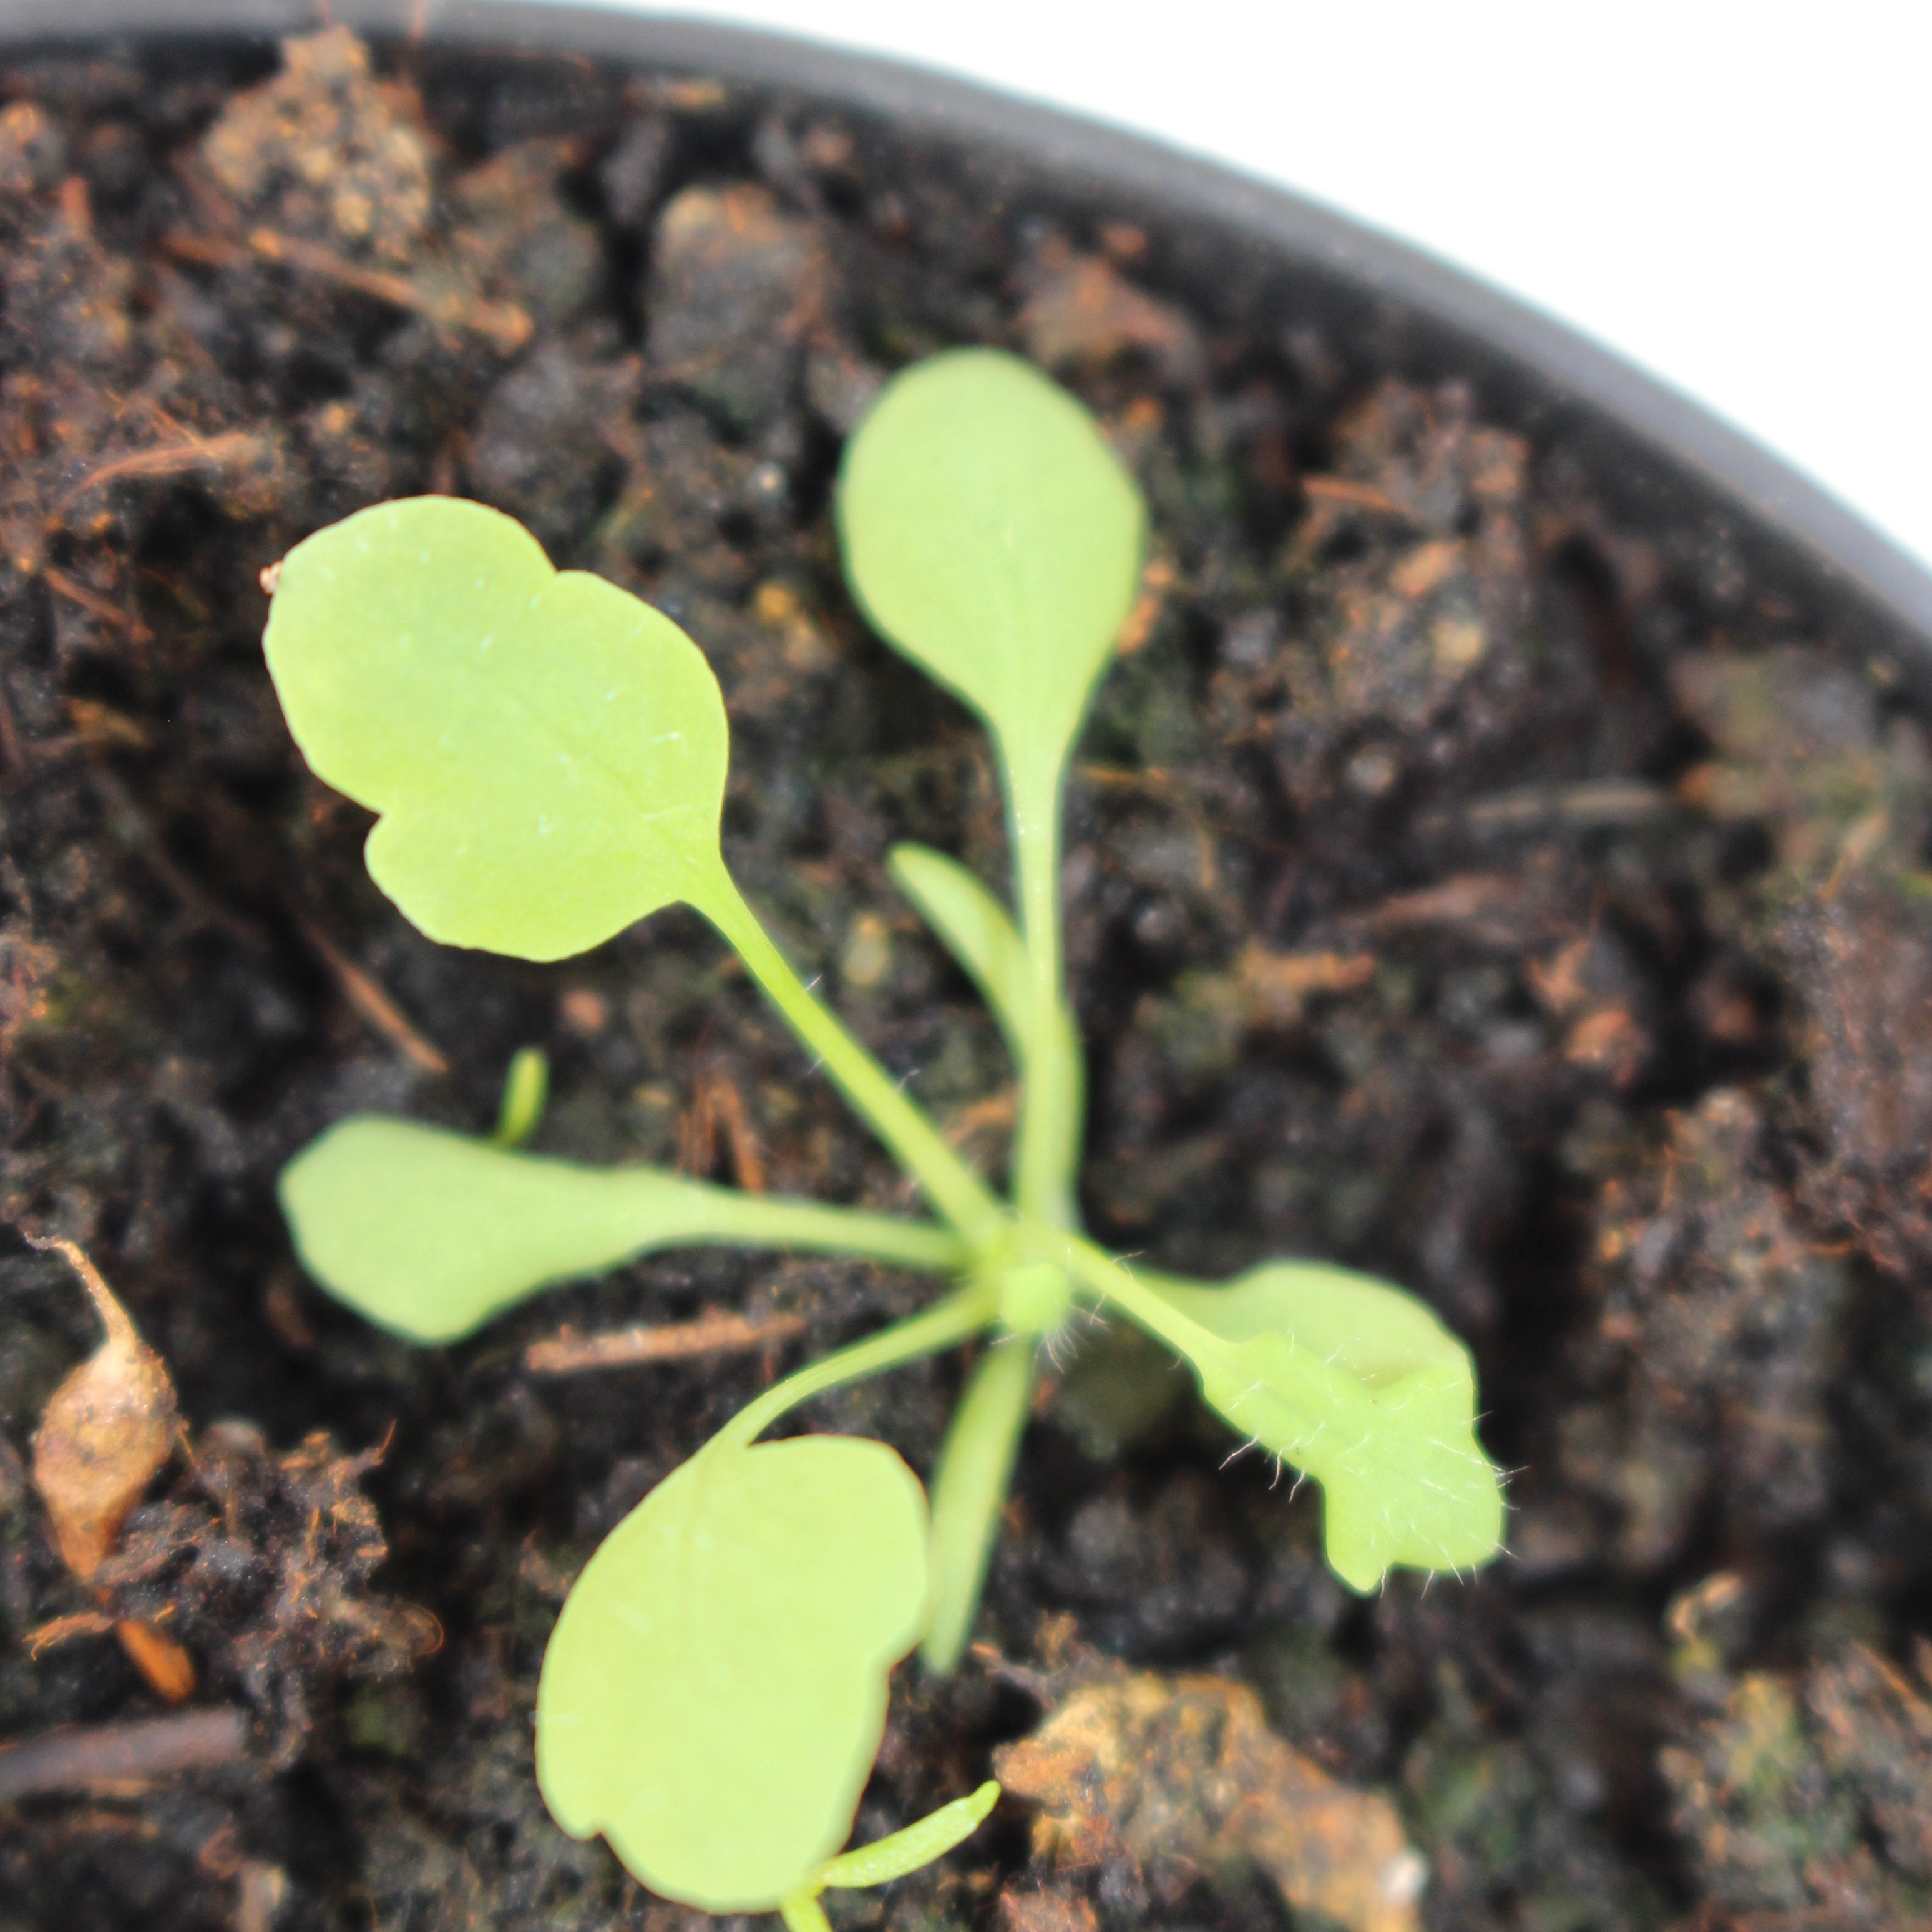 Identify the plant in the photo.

Papaver rhoeas
